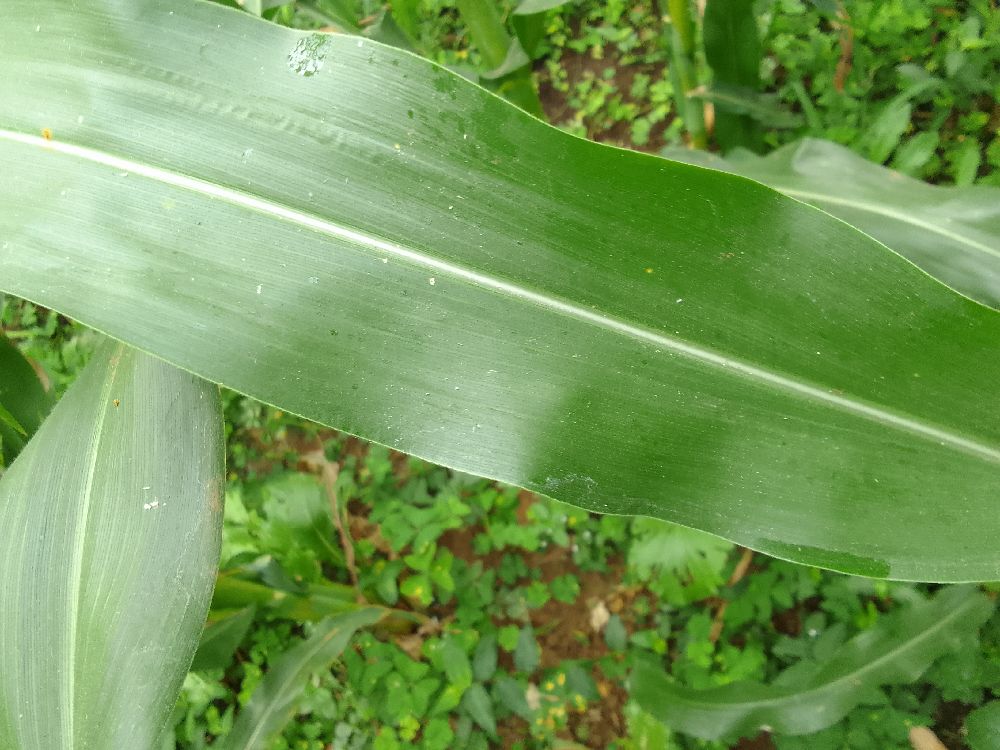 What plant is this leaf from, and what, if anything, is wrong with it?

maize, healthy
